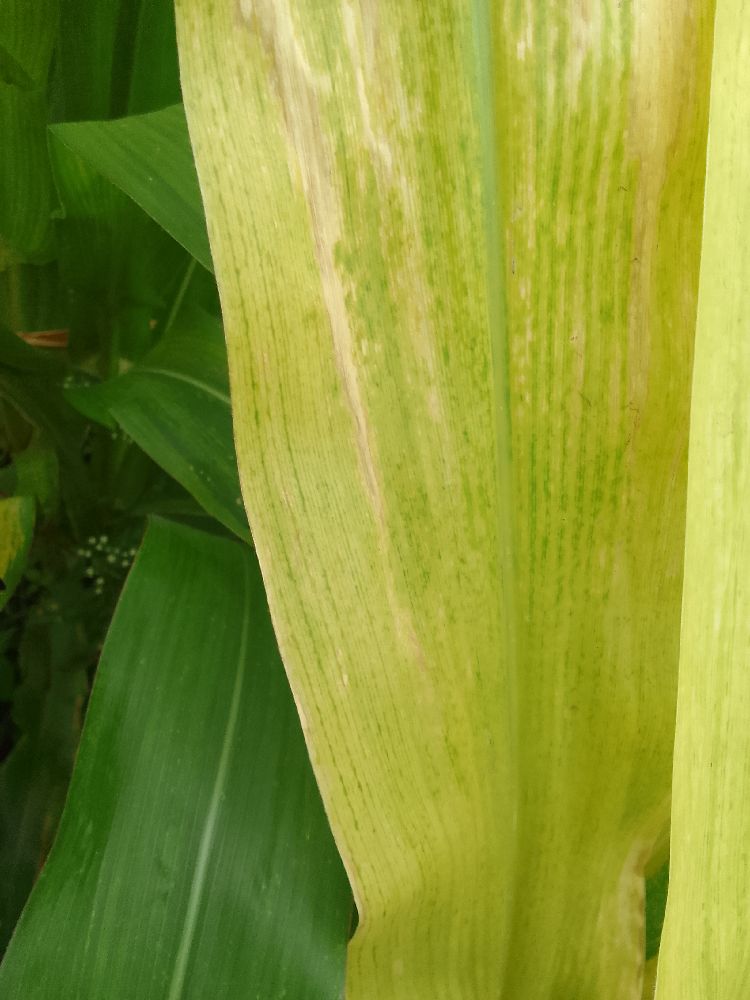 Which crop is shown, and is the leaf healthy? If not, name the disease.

maize, maize lethal necrosis
